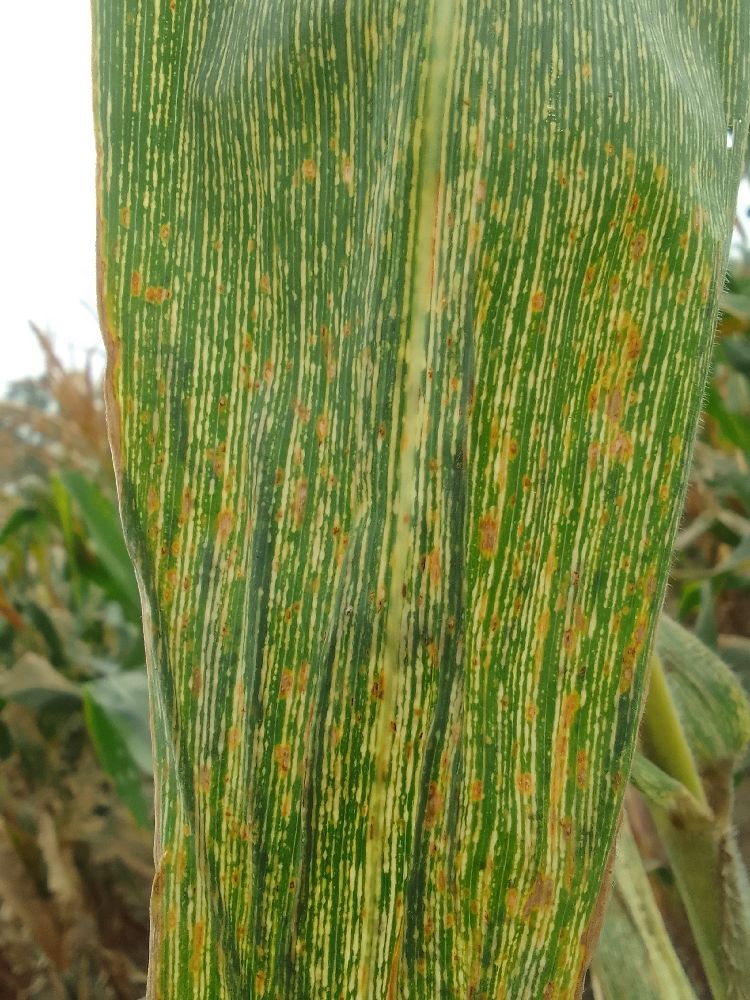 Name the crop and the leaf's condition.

maize, maize streak virus
